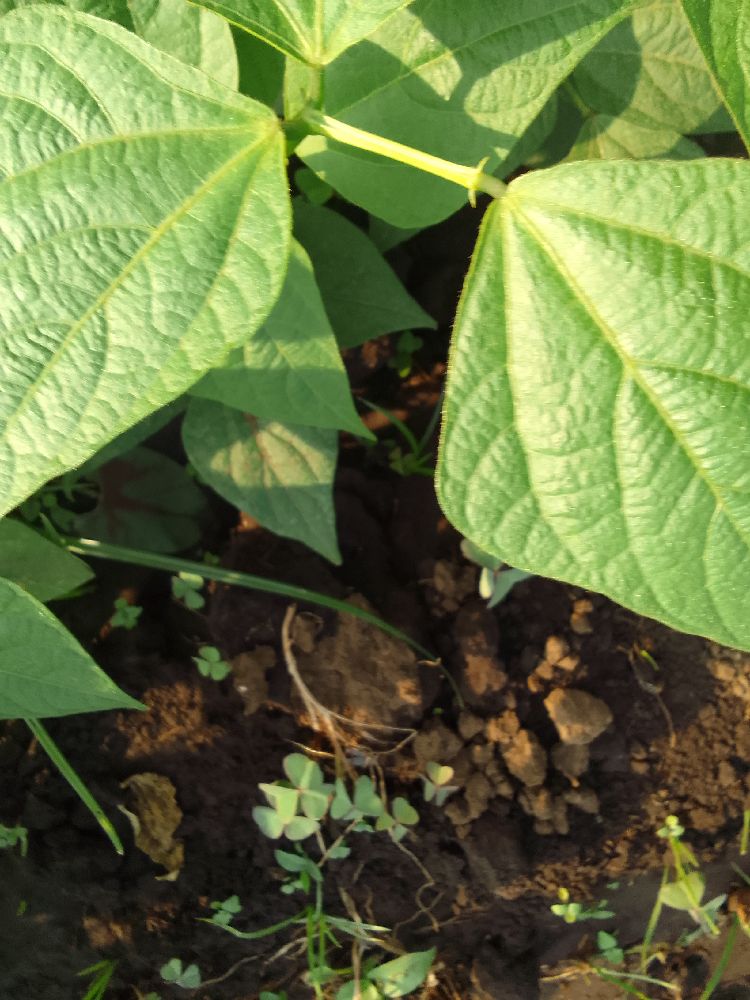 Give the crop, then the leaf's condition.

common bean, healthy
